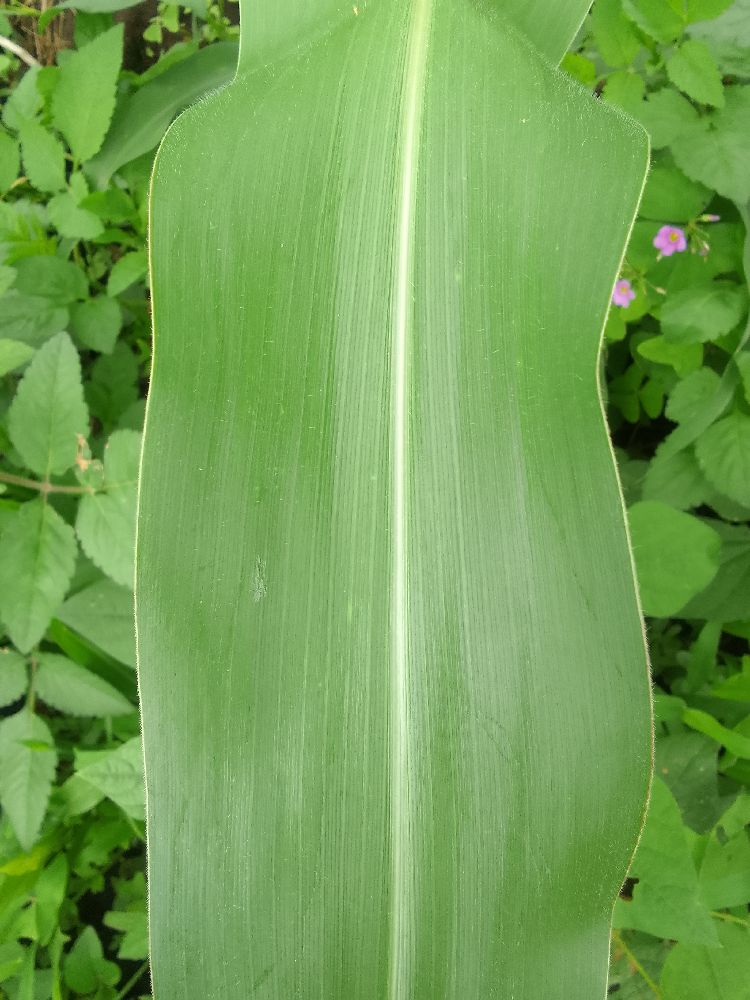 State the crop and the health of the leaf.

maize, healthy
